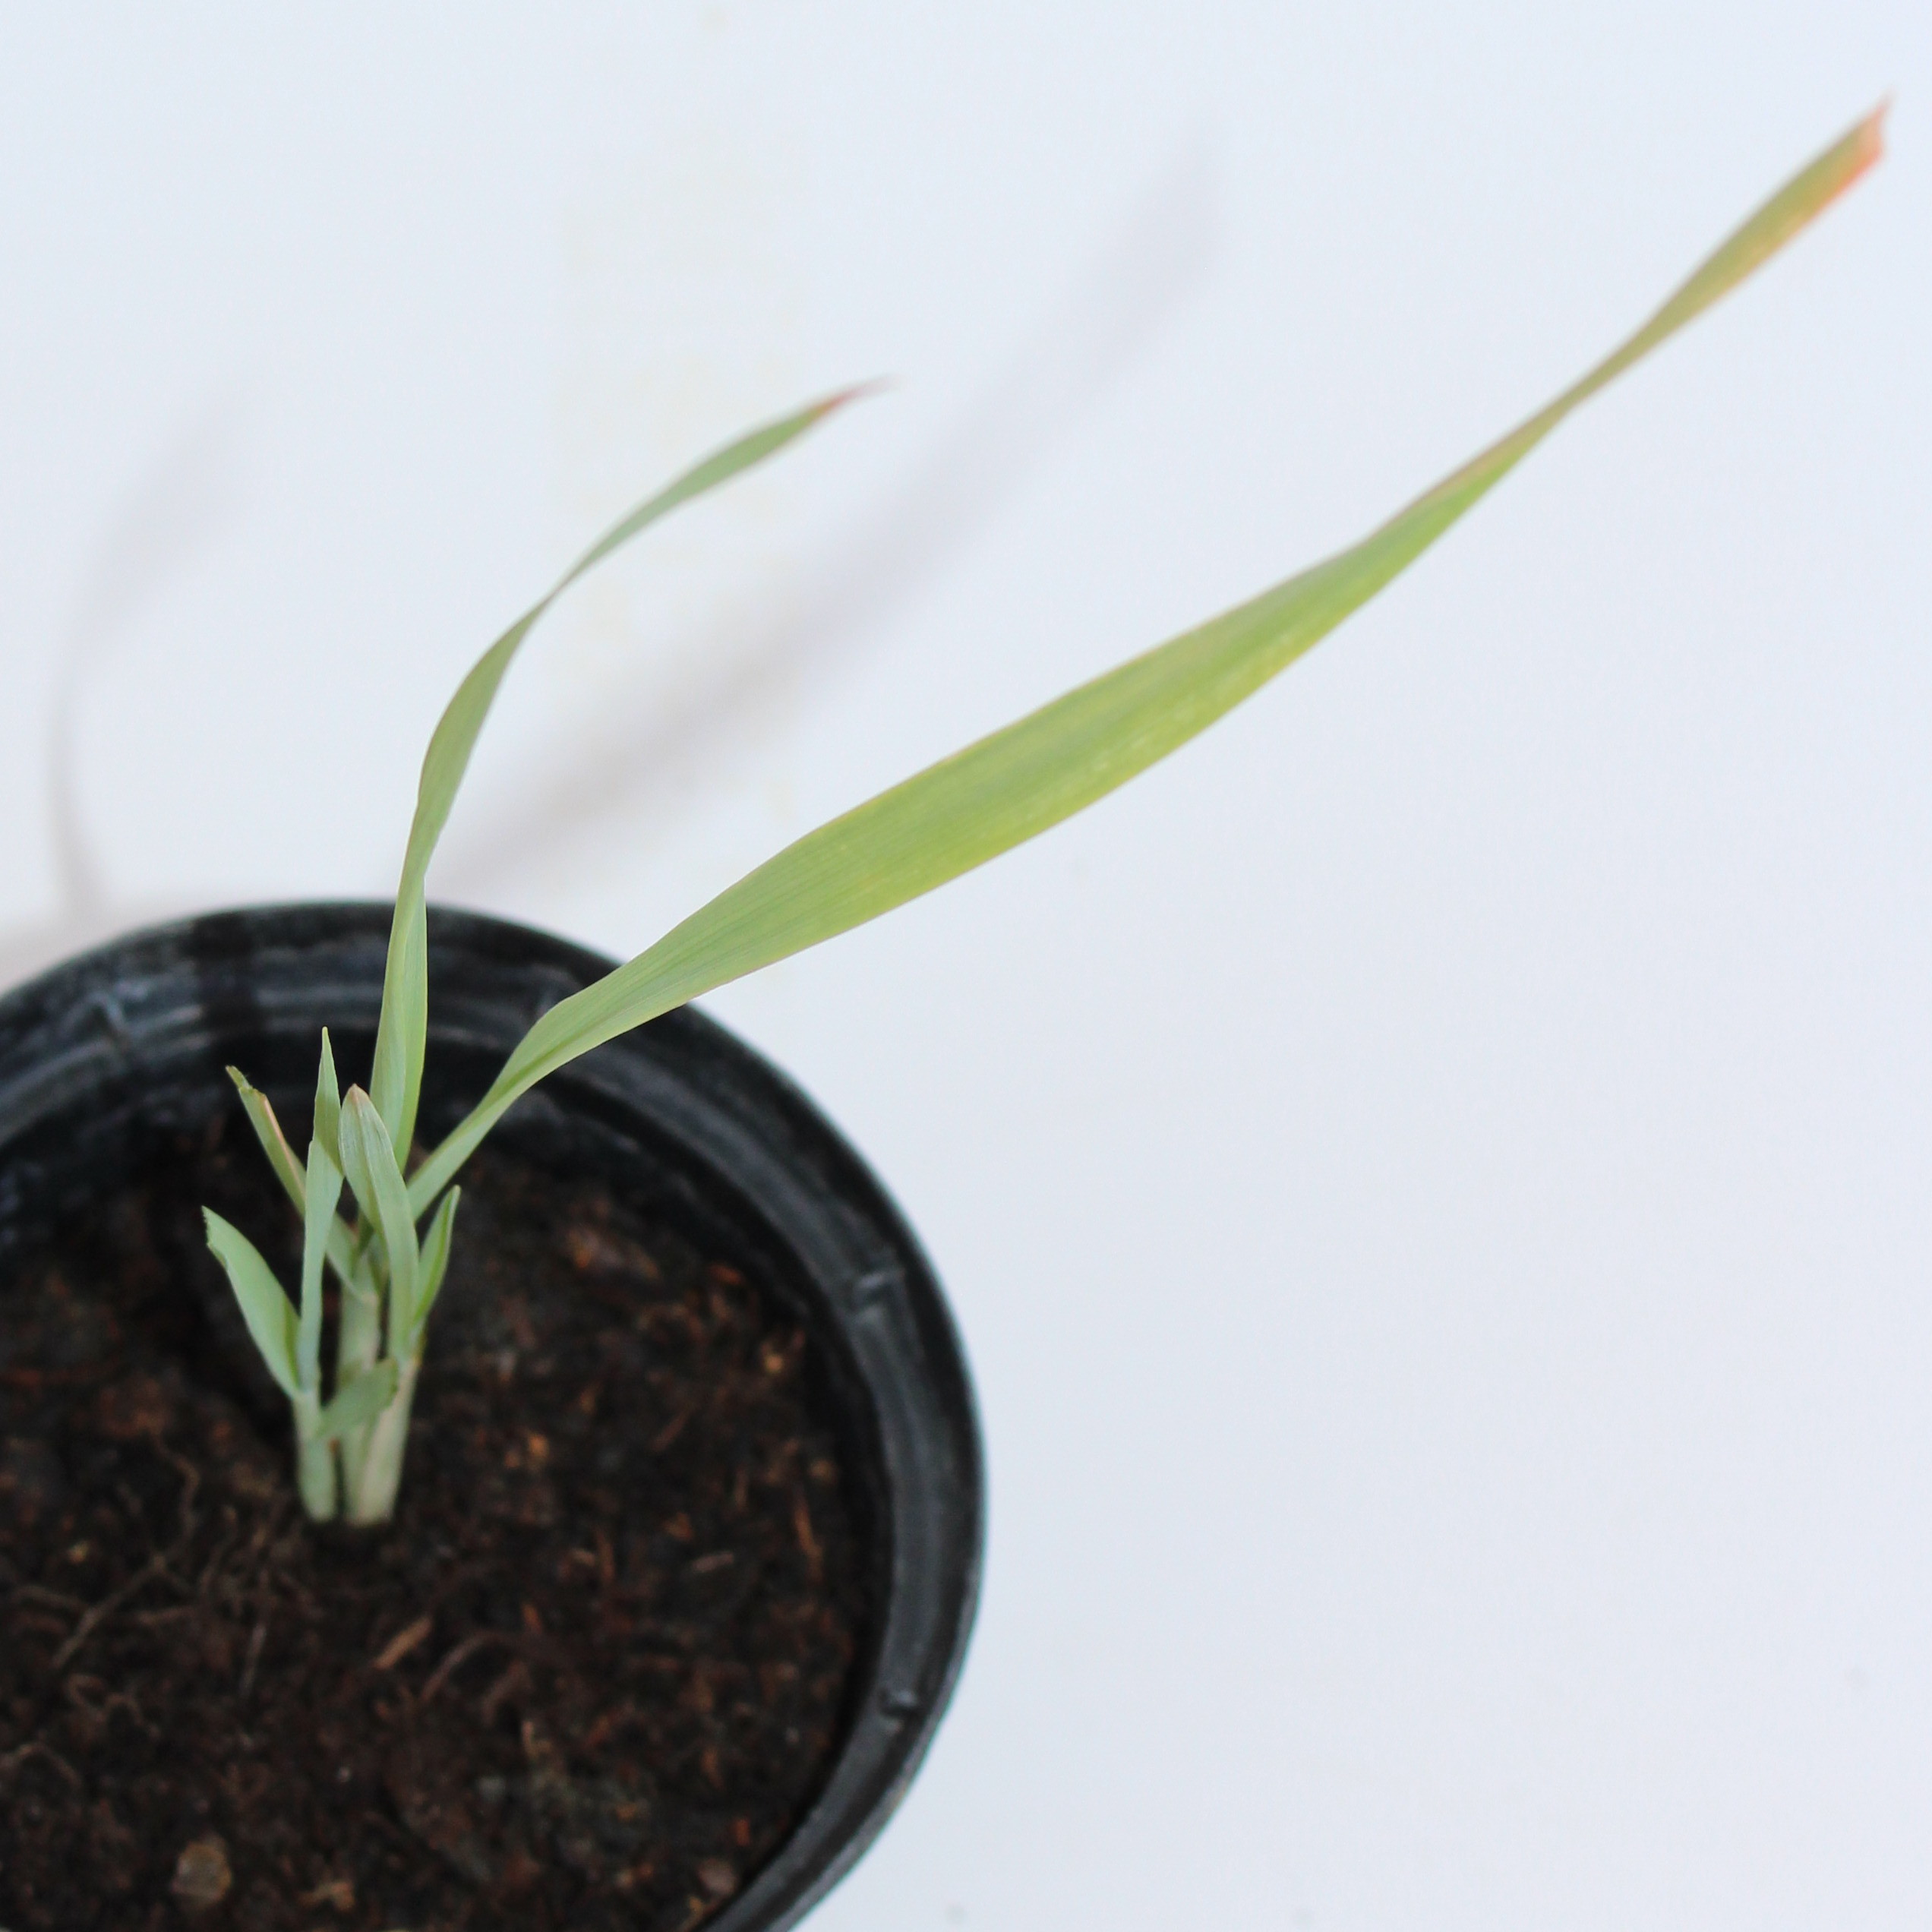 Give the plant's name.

Avena sterilis
